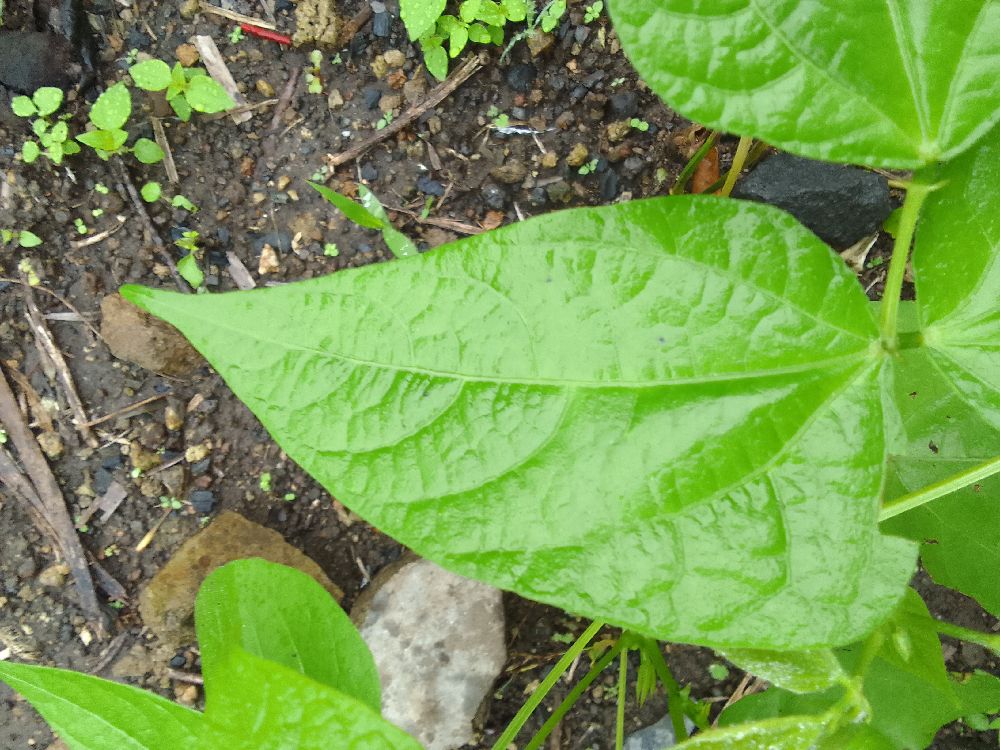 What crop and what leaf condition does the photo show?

common bean, healthy
